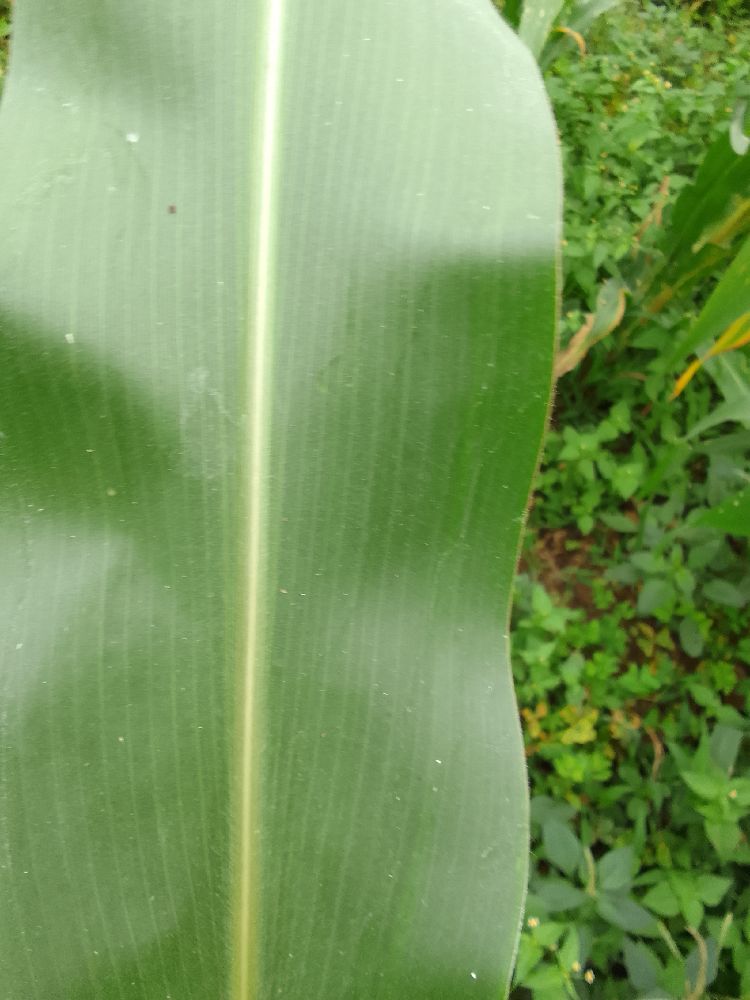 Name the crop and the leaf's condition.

maize, healthy
